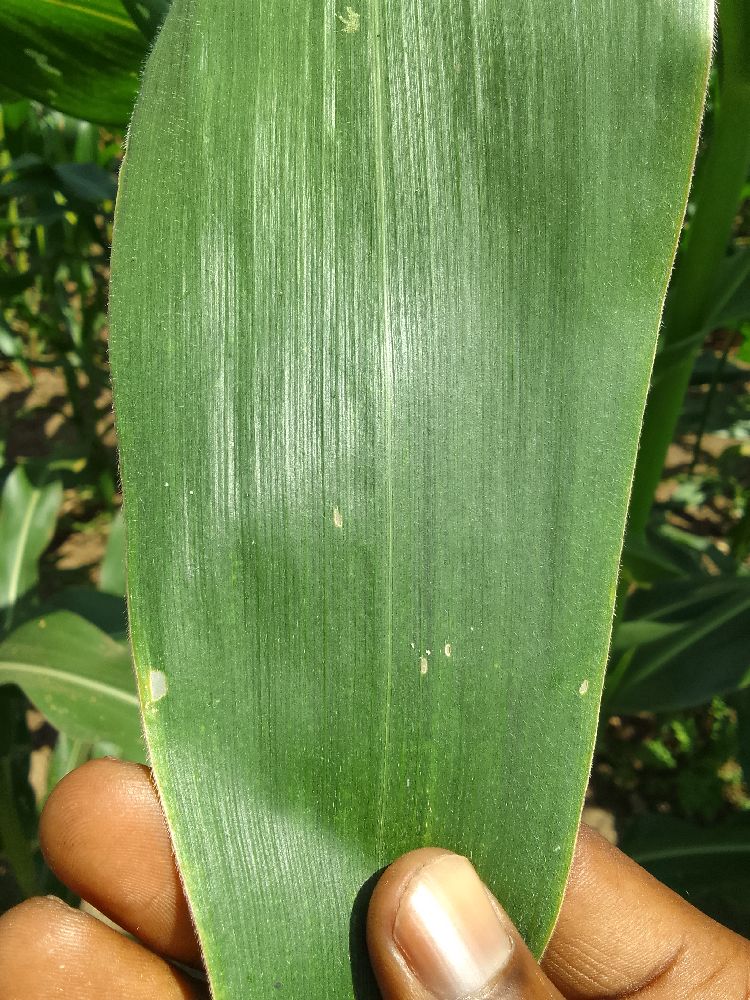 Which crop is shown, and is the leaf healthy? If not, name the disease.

maize, healthy
